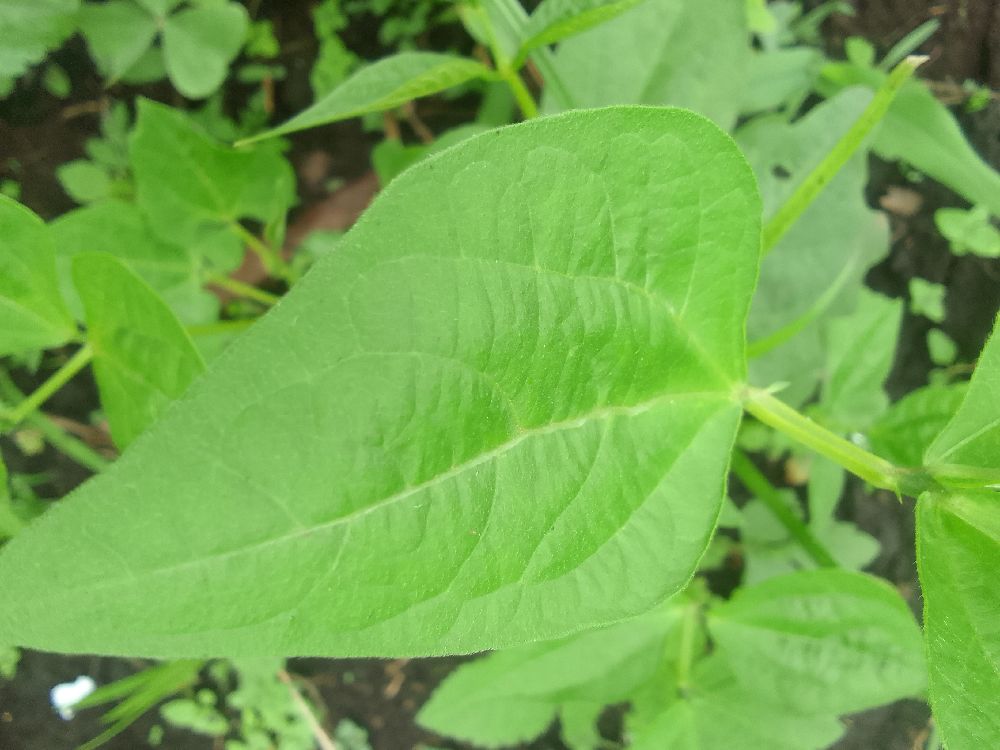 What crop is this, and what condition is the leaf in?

common bean, healthy
